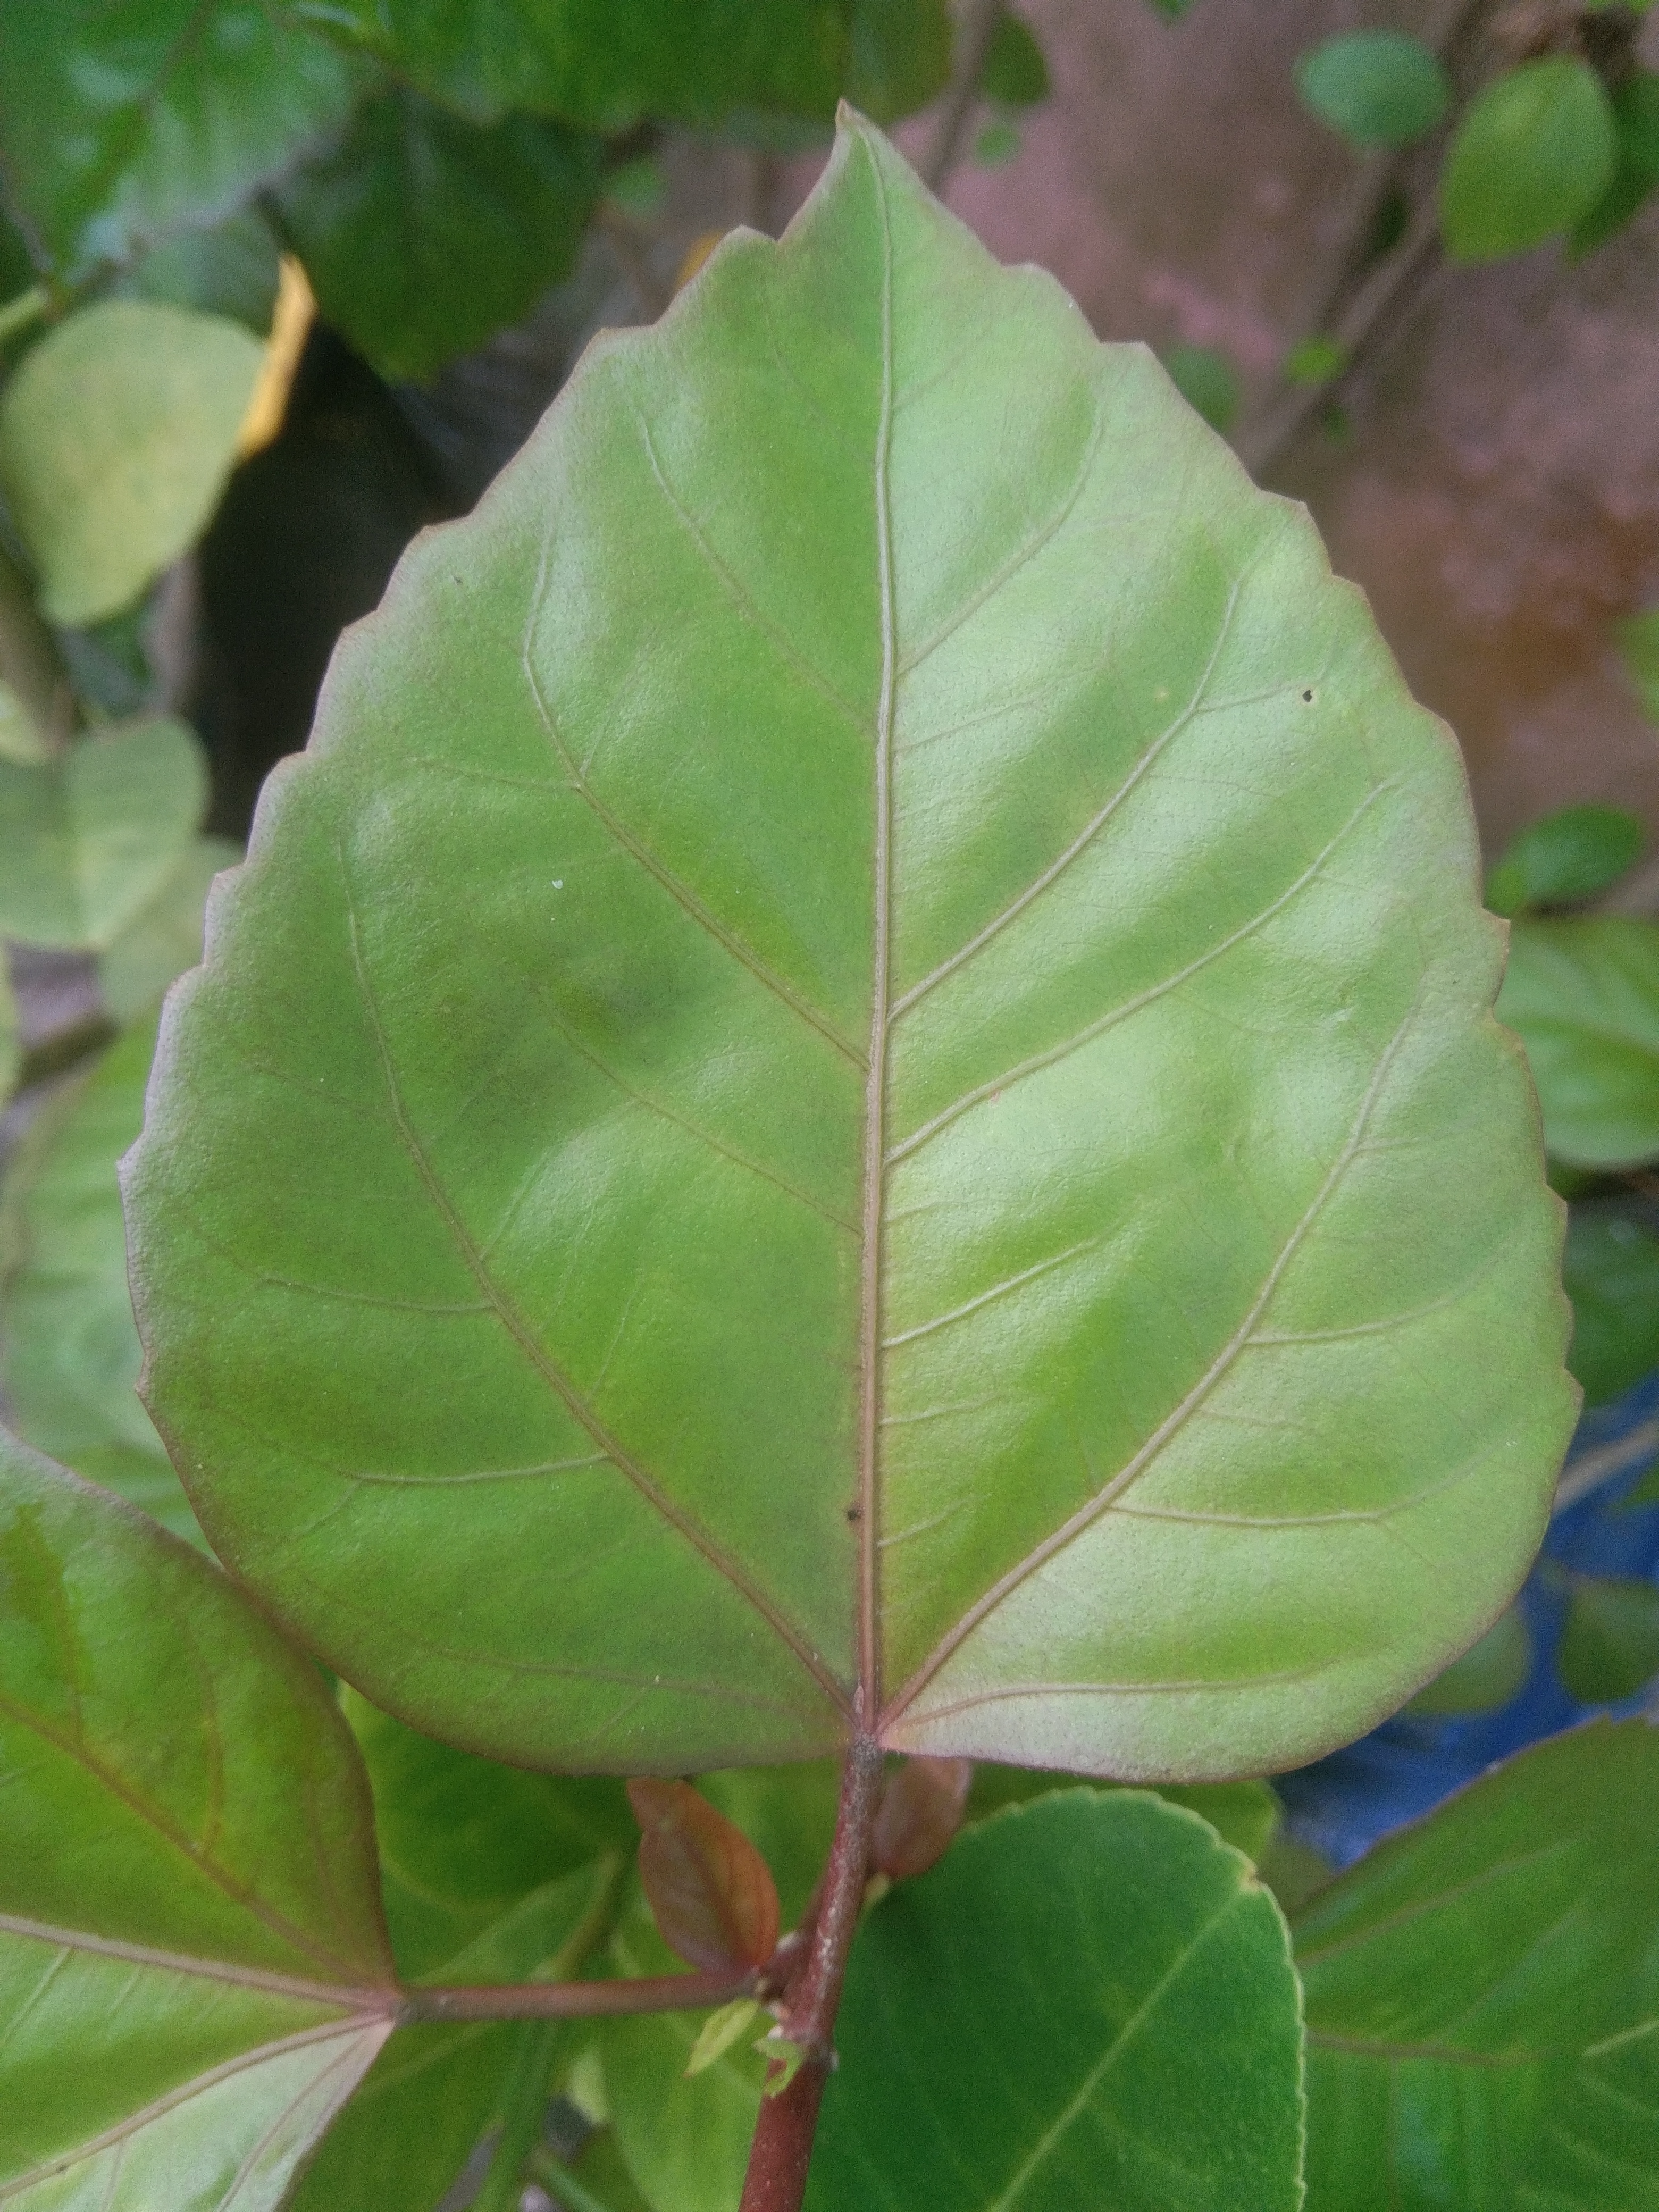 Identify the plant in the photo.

hibiscus
